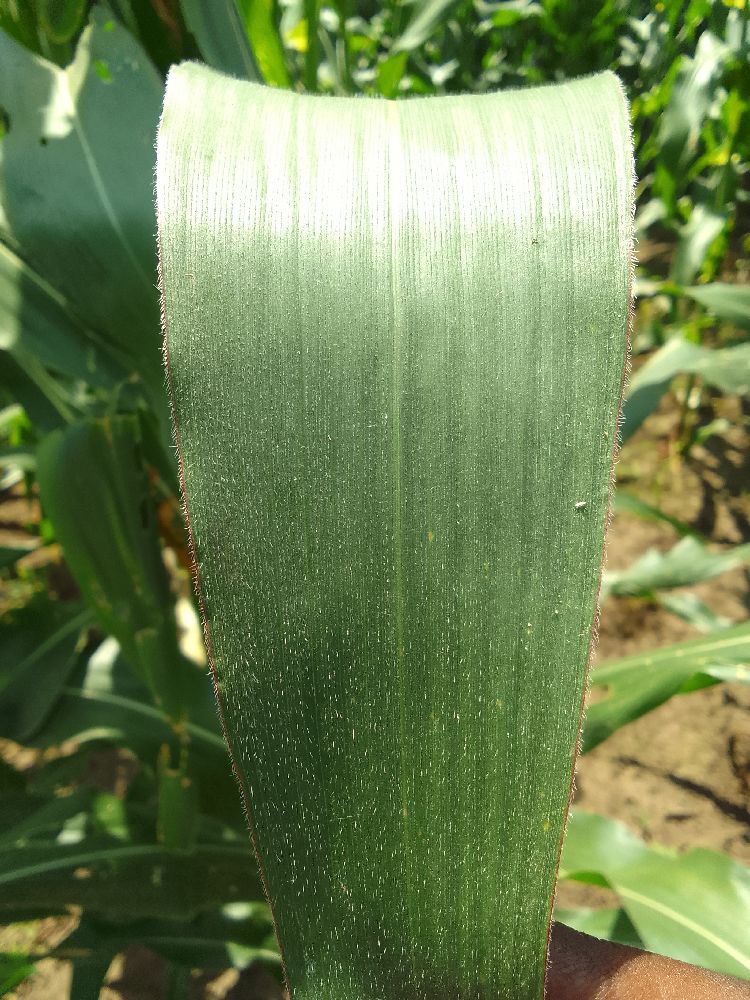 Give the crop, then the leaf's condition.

maize, healthy
